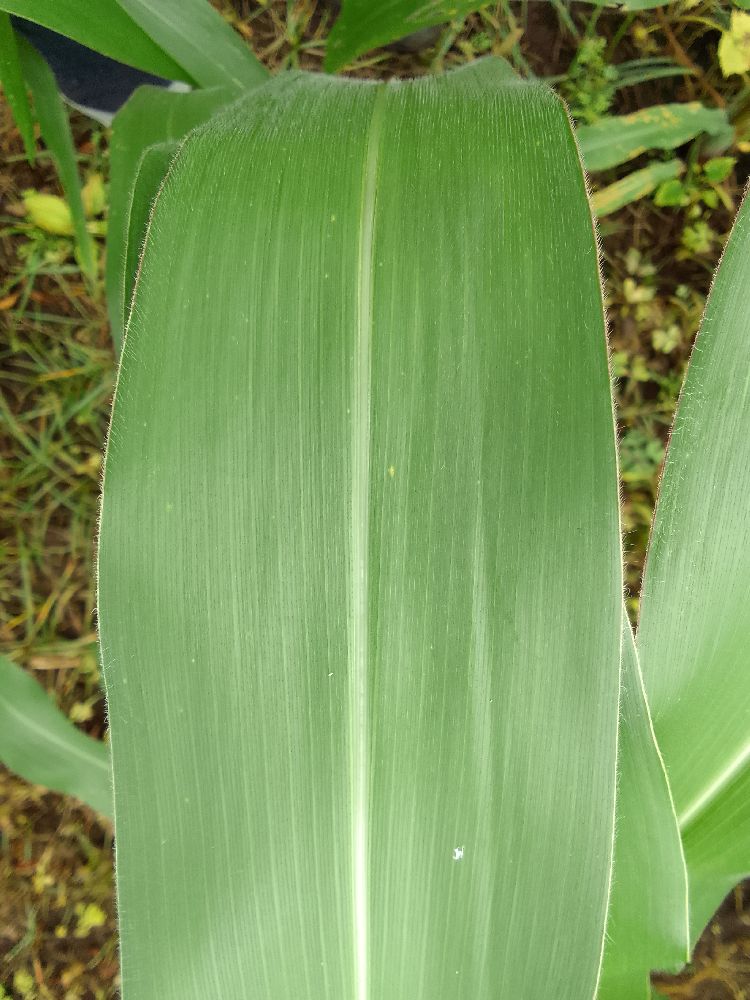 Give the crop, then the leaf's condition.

maize, healthy
